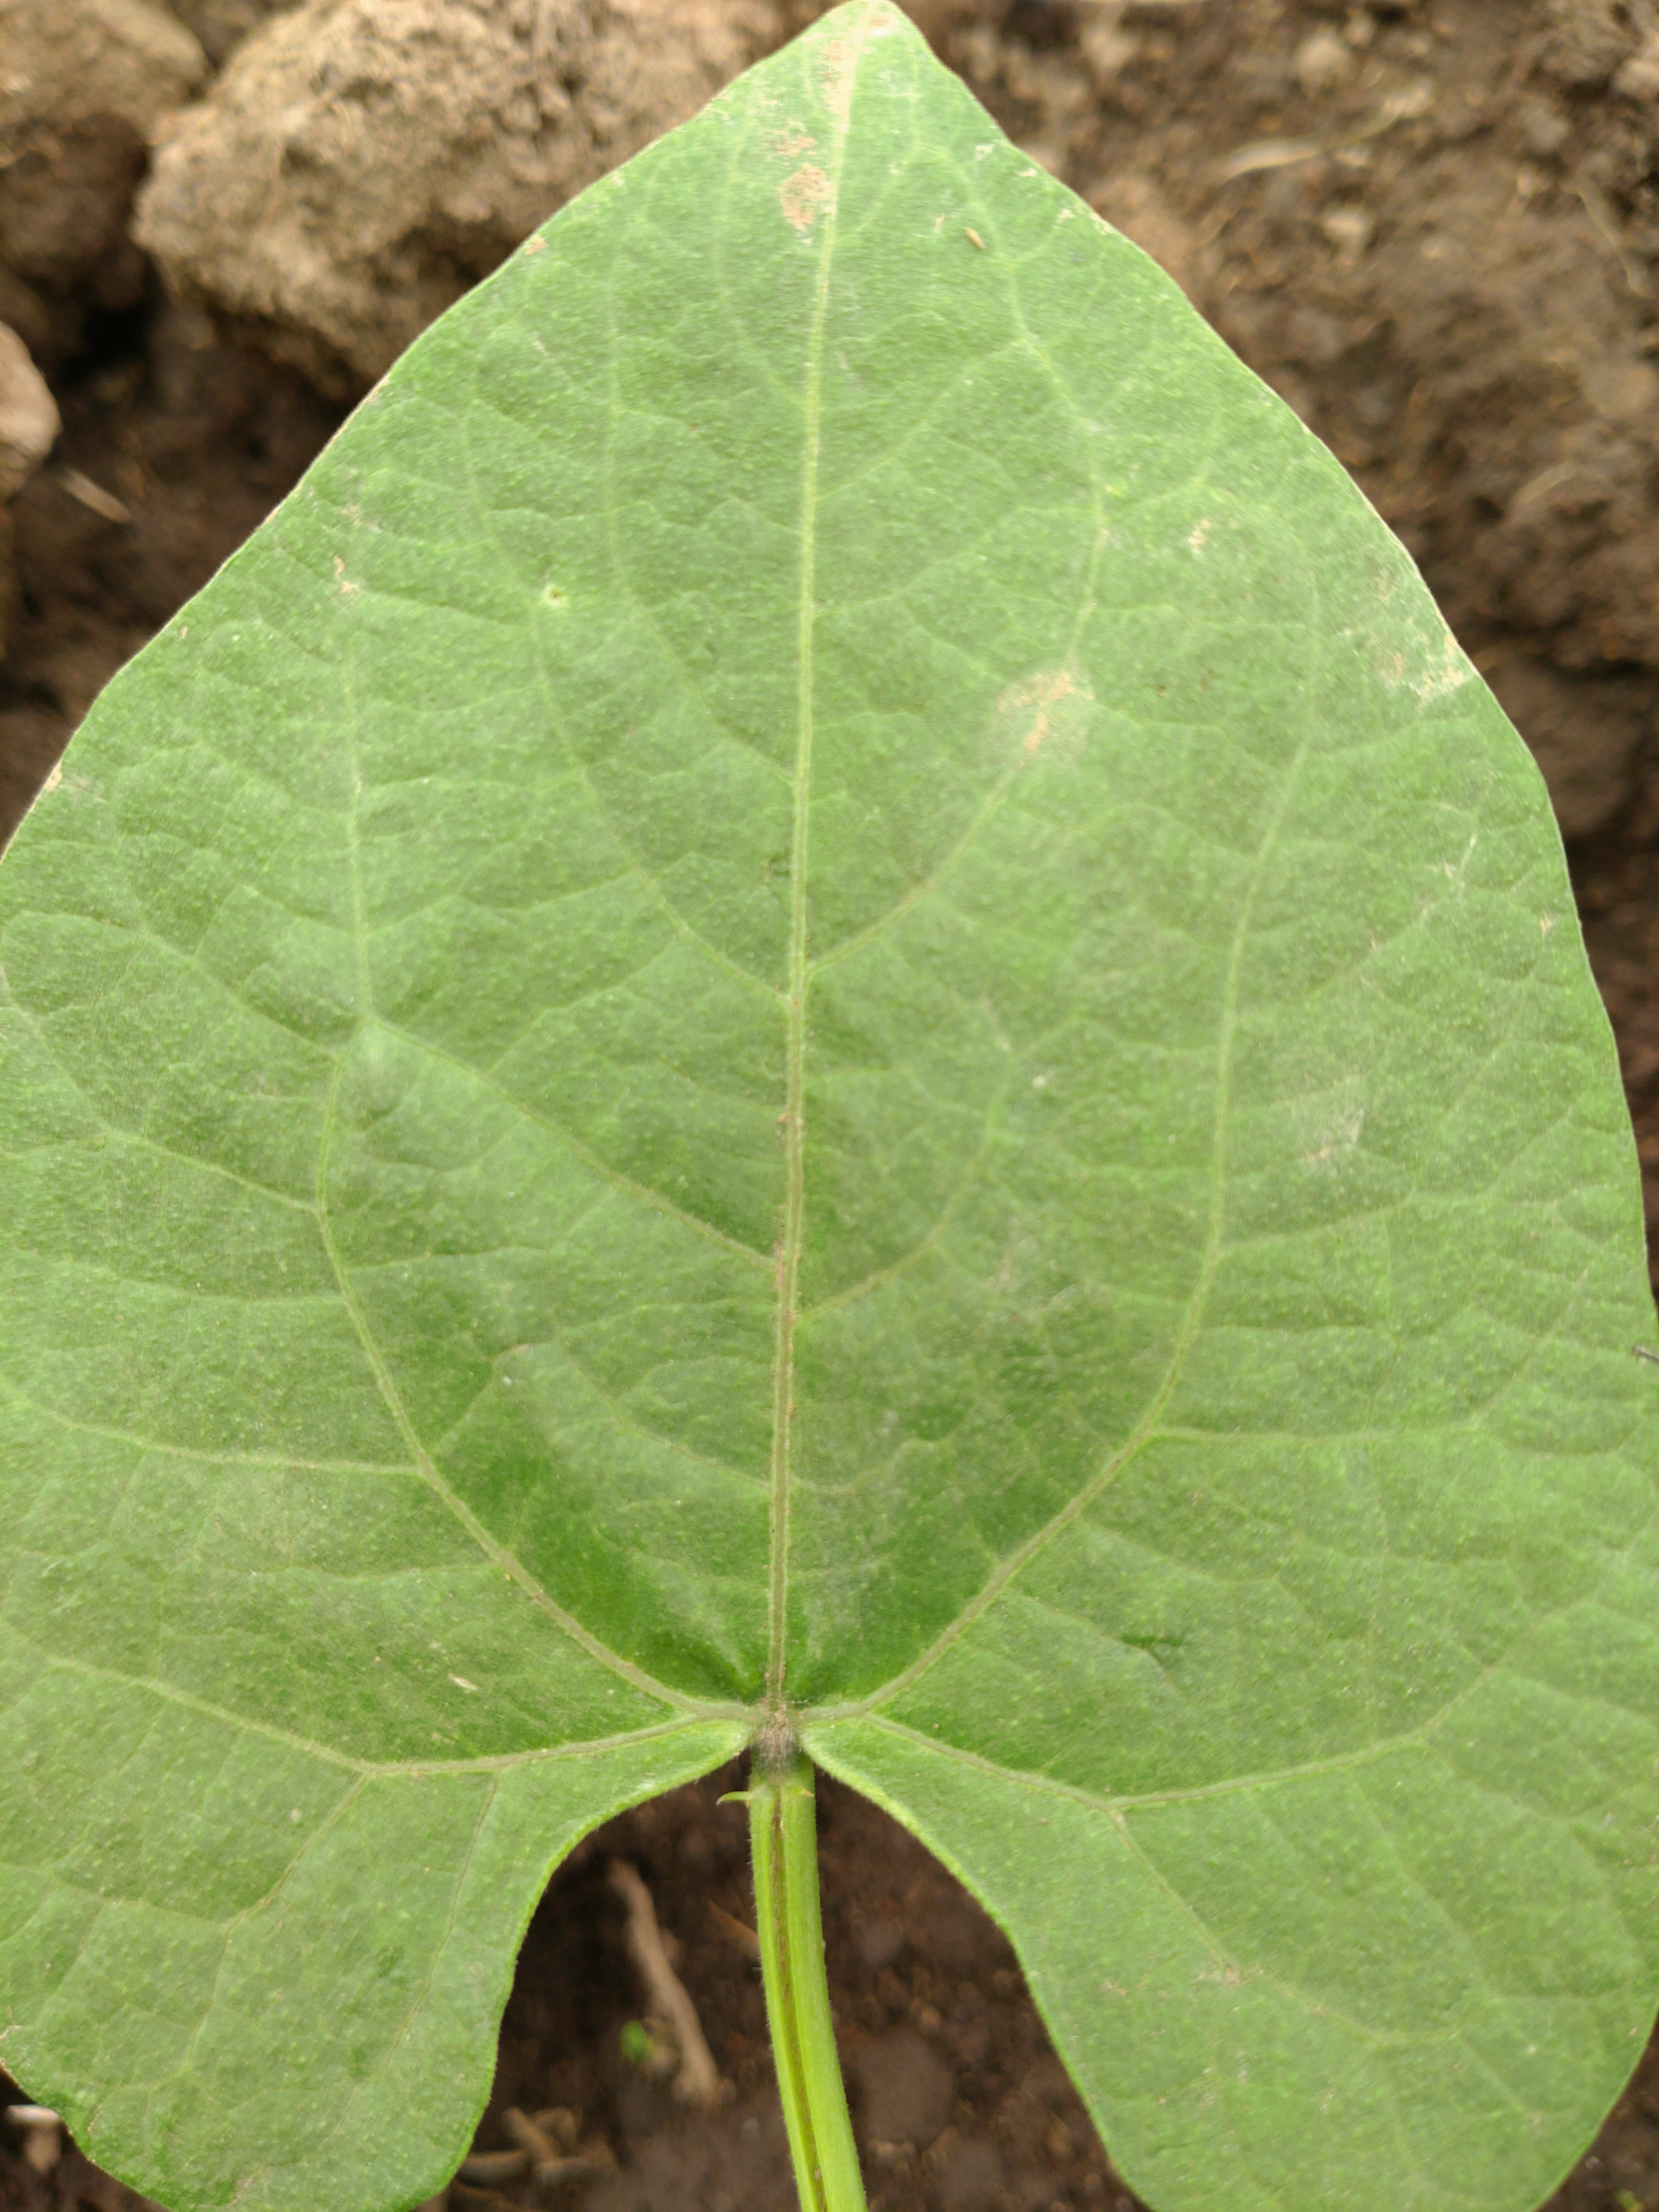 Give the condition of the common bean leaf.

healthy
